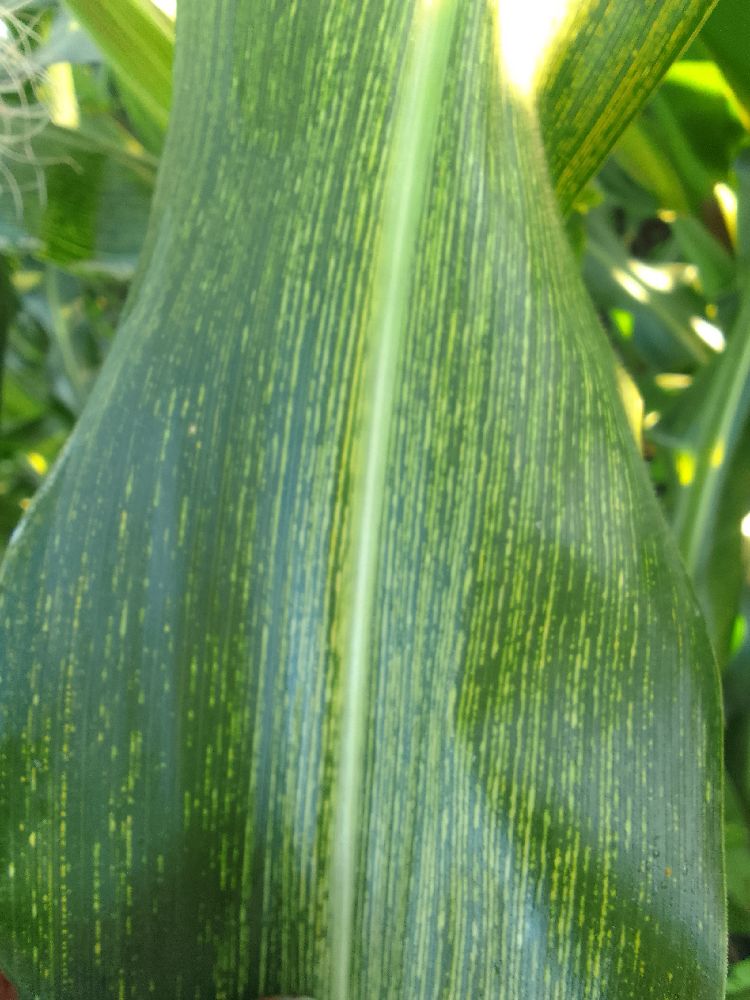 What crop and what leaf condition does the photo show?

maize, maize streak virus
